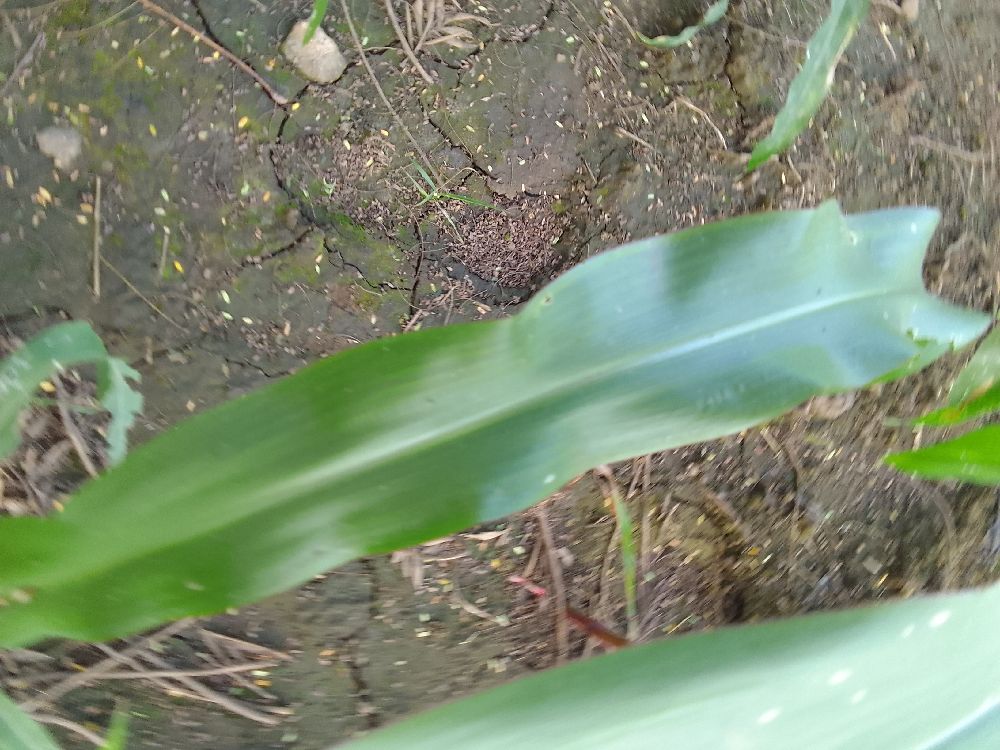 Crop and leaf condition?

maize, healthy
